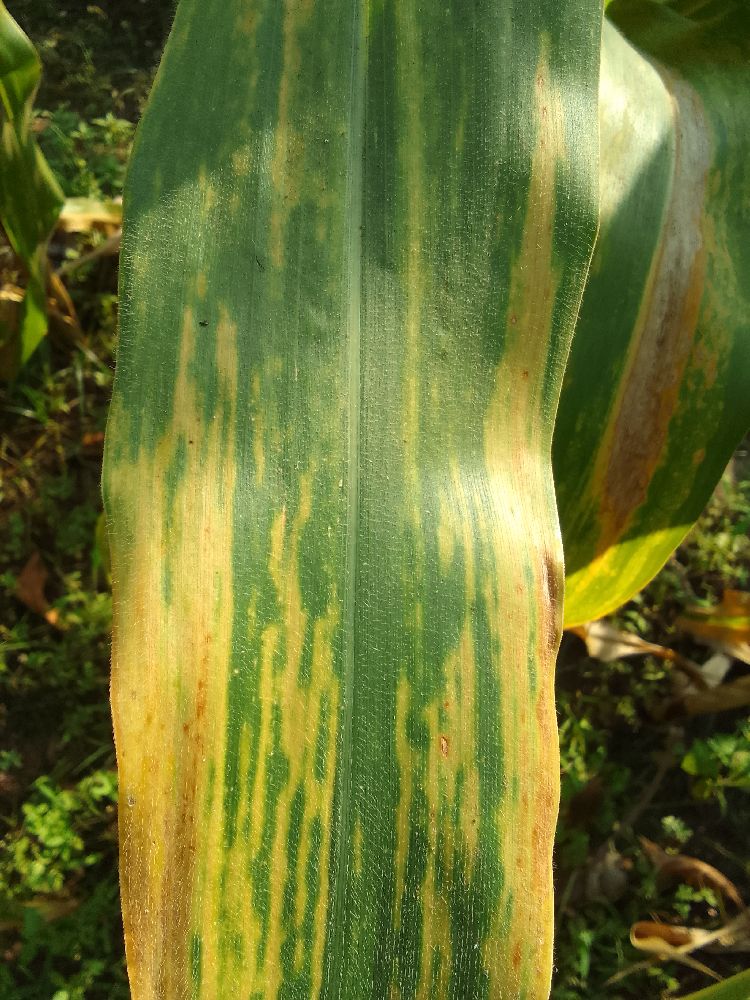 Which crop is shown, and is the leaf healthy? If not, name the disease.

maize, maize lethal necrosis
